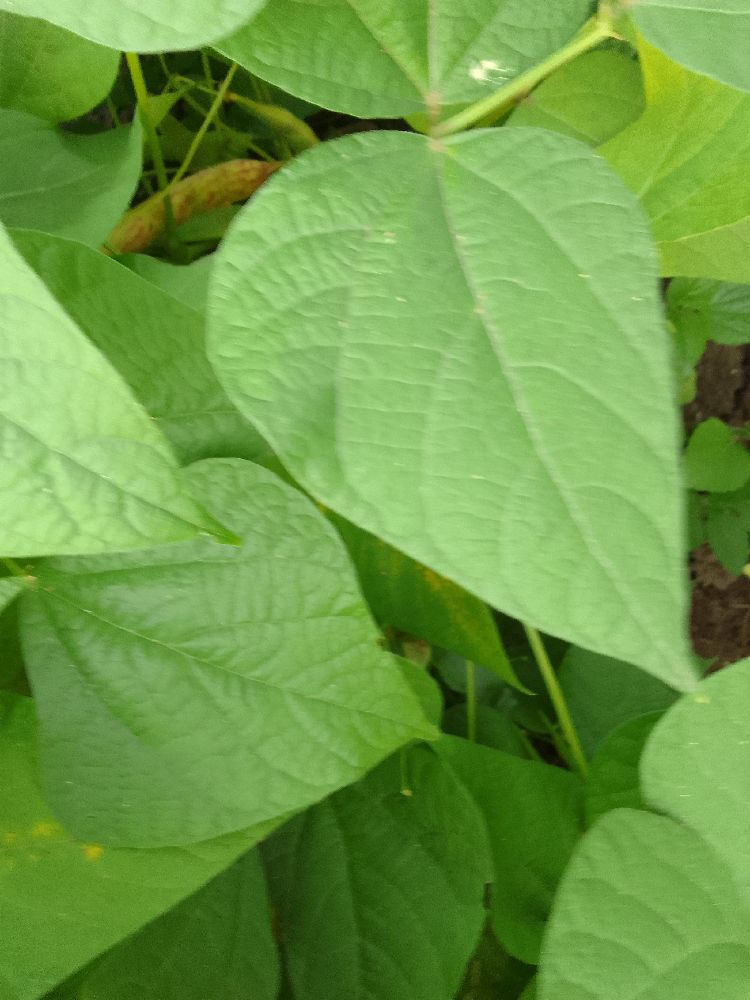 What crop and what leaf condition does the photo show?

common bean, healthy
